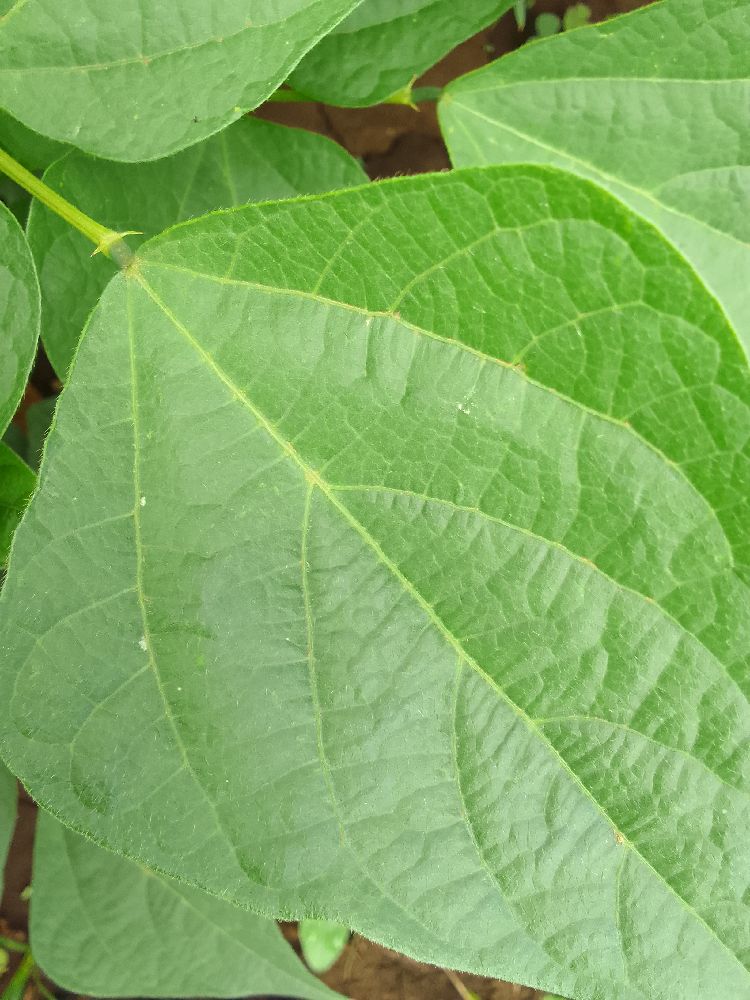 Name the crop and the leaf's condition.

common bean, healthy
